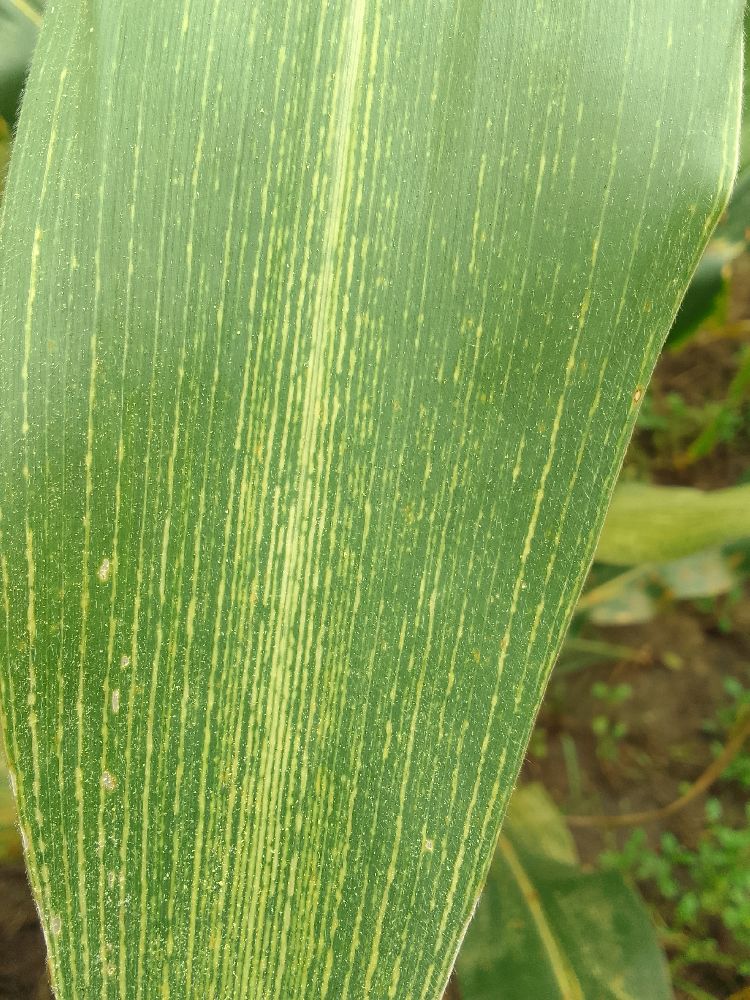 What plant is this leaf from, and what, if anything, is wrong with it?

maize, maize streak virus
